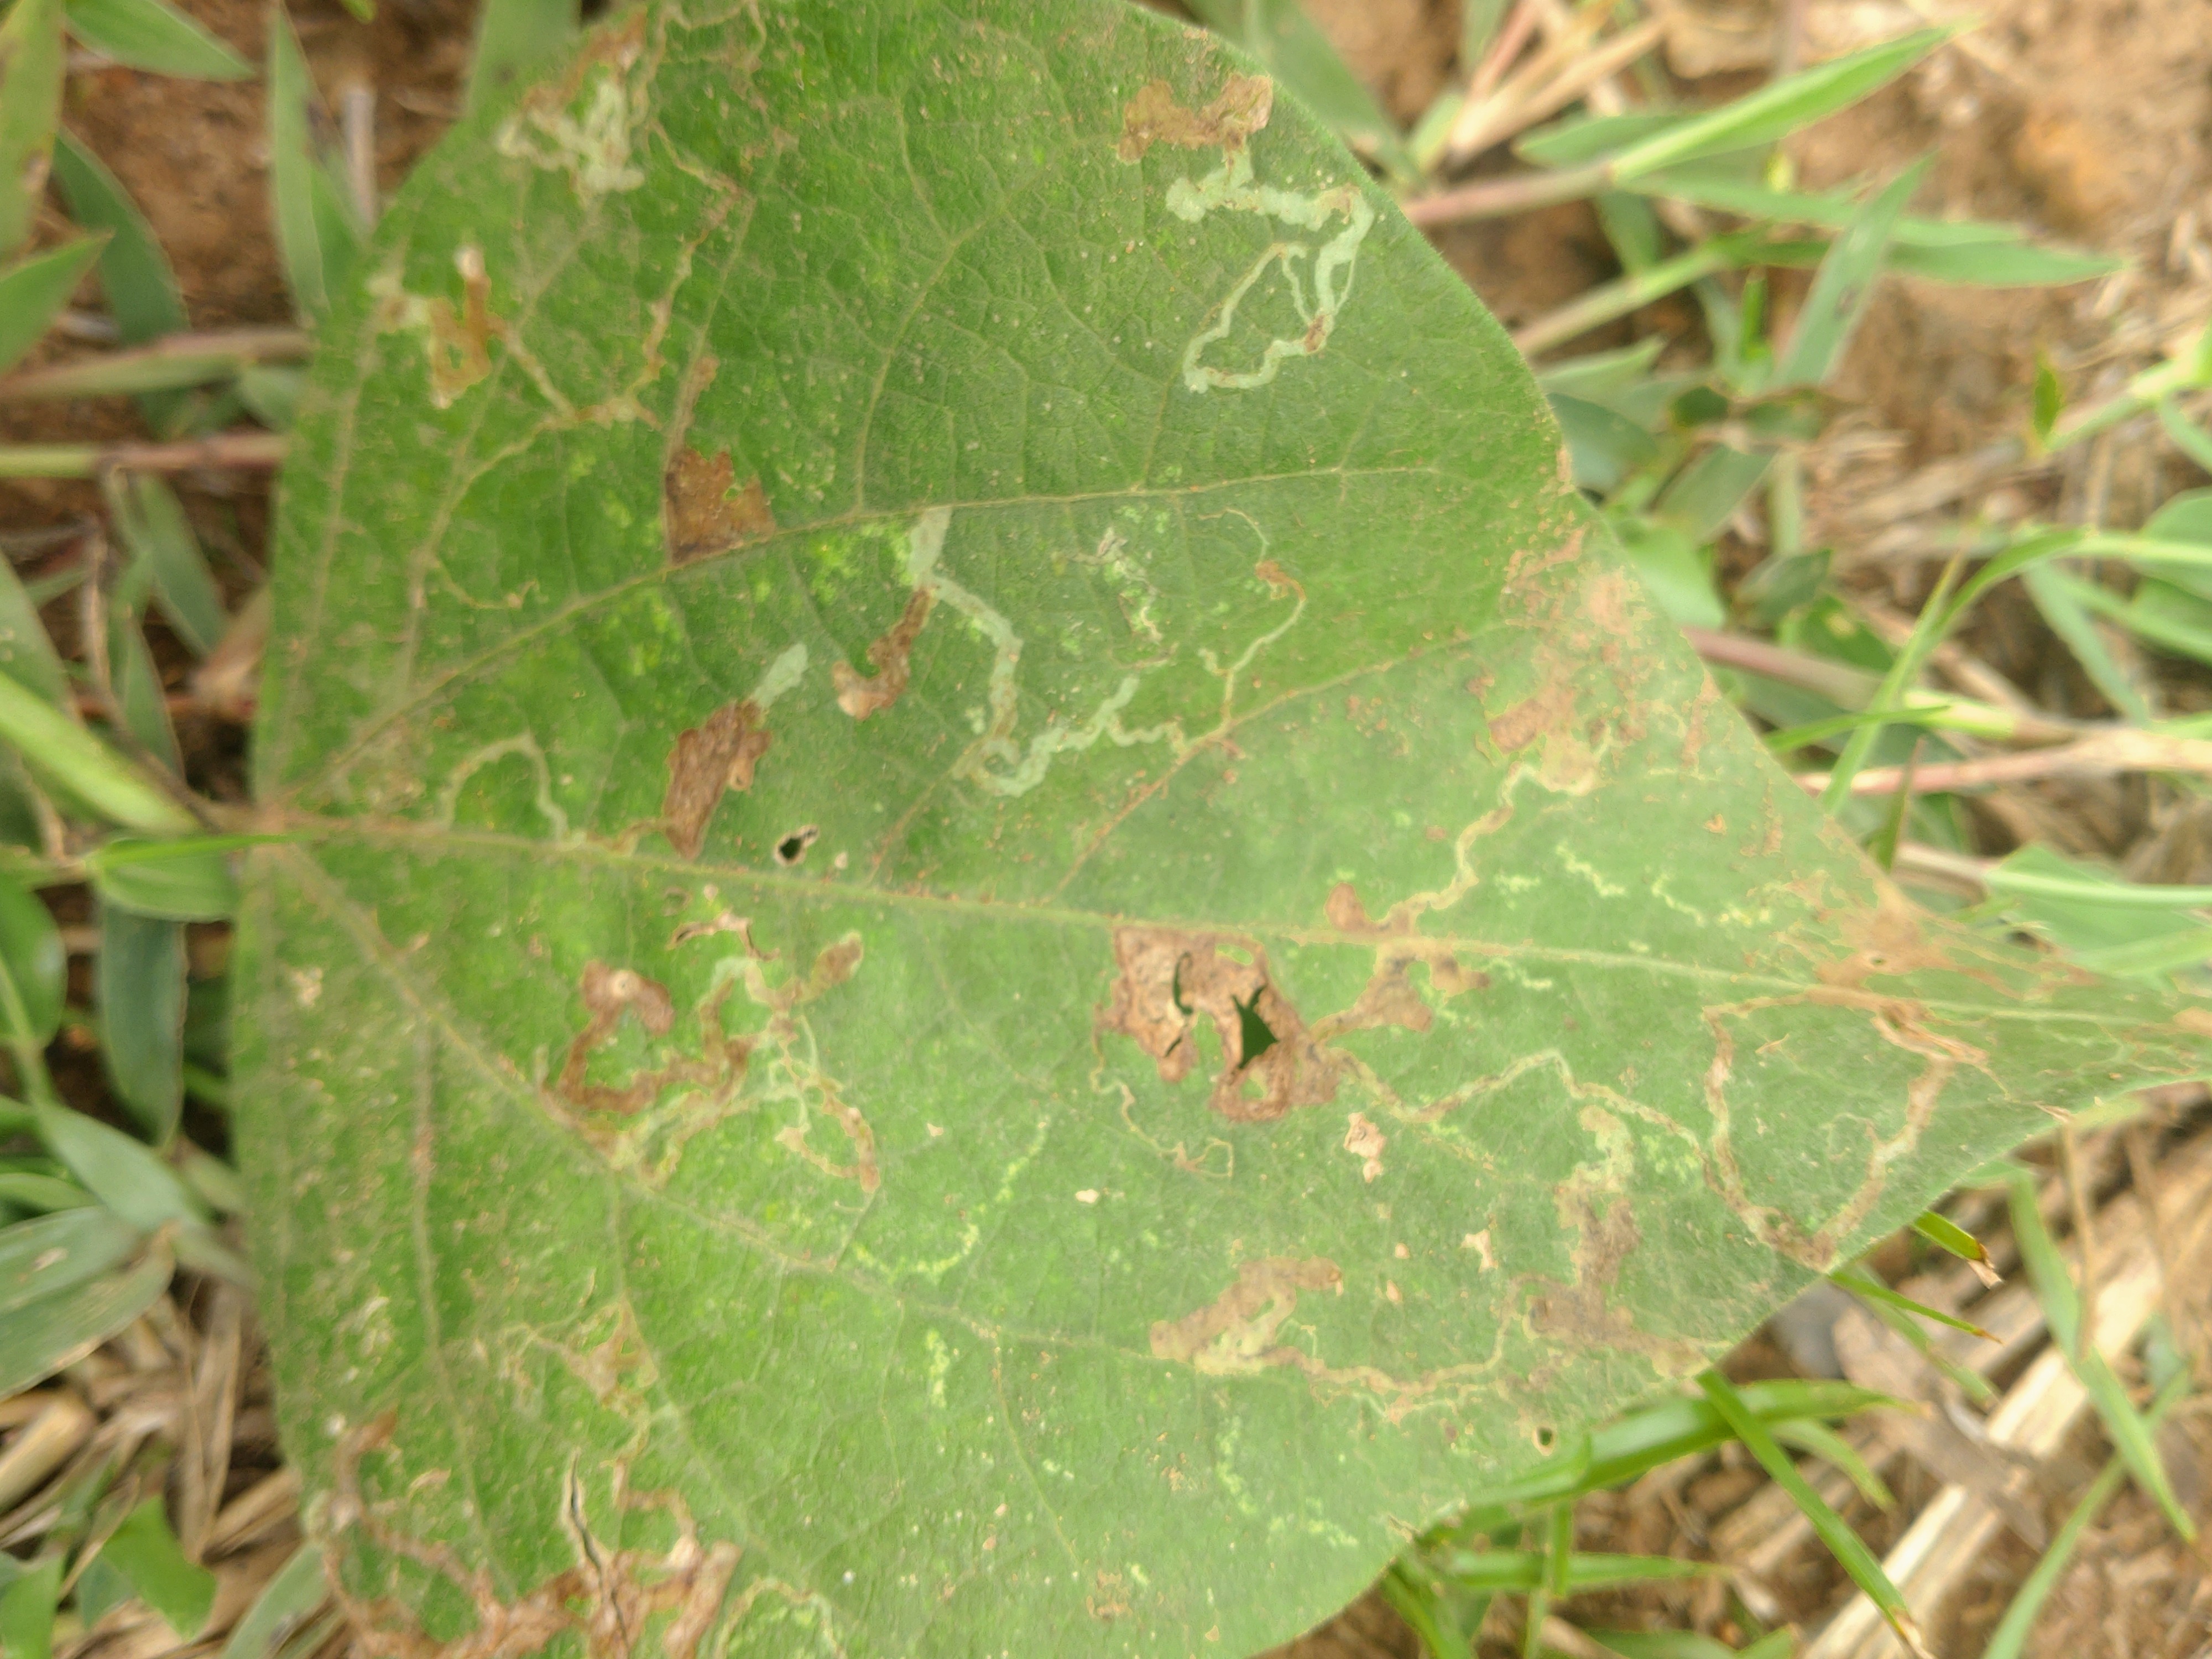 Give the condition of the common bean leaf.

anthracnose
